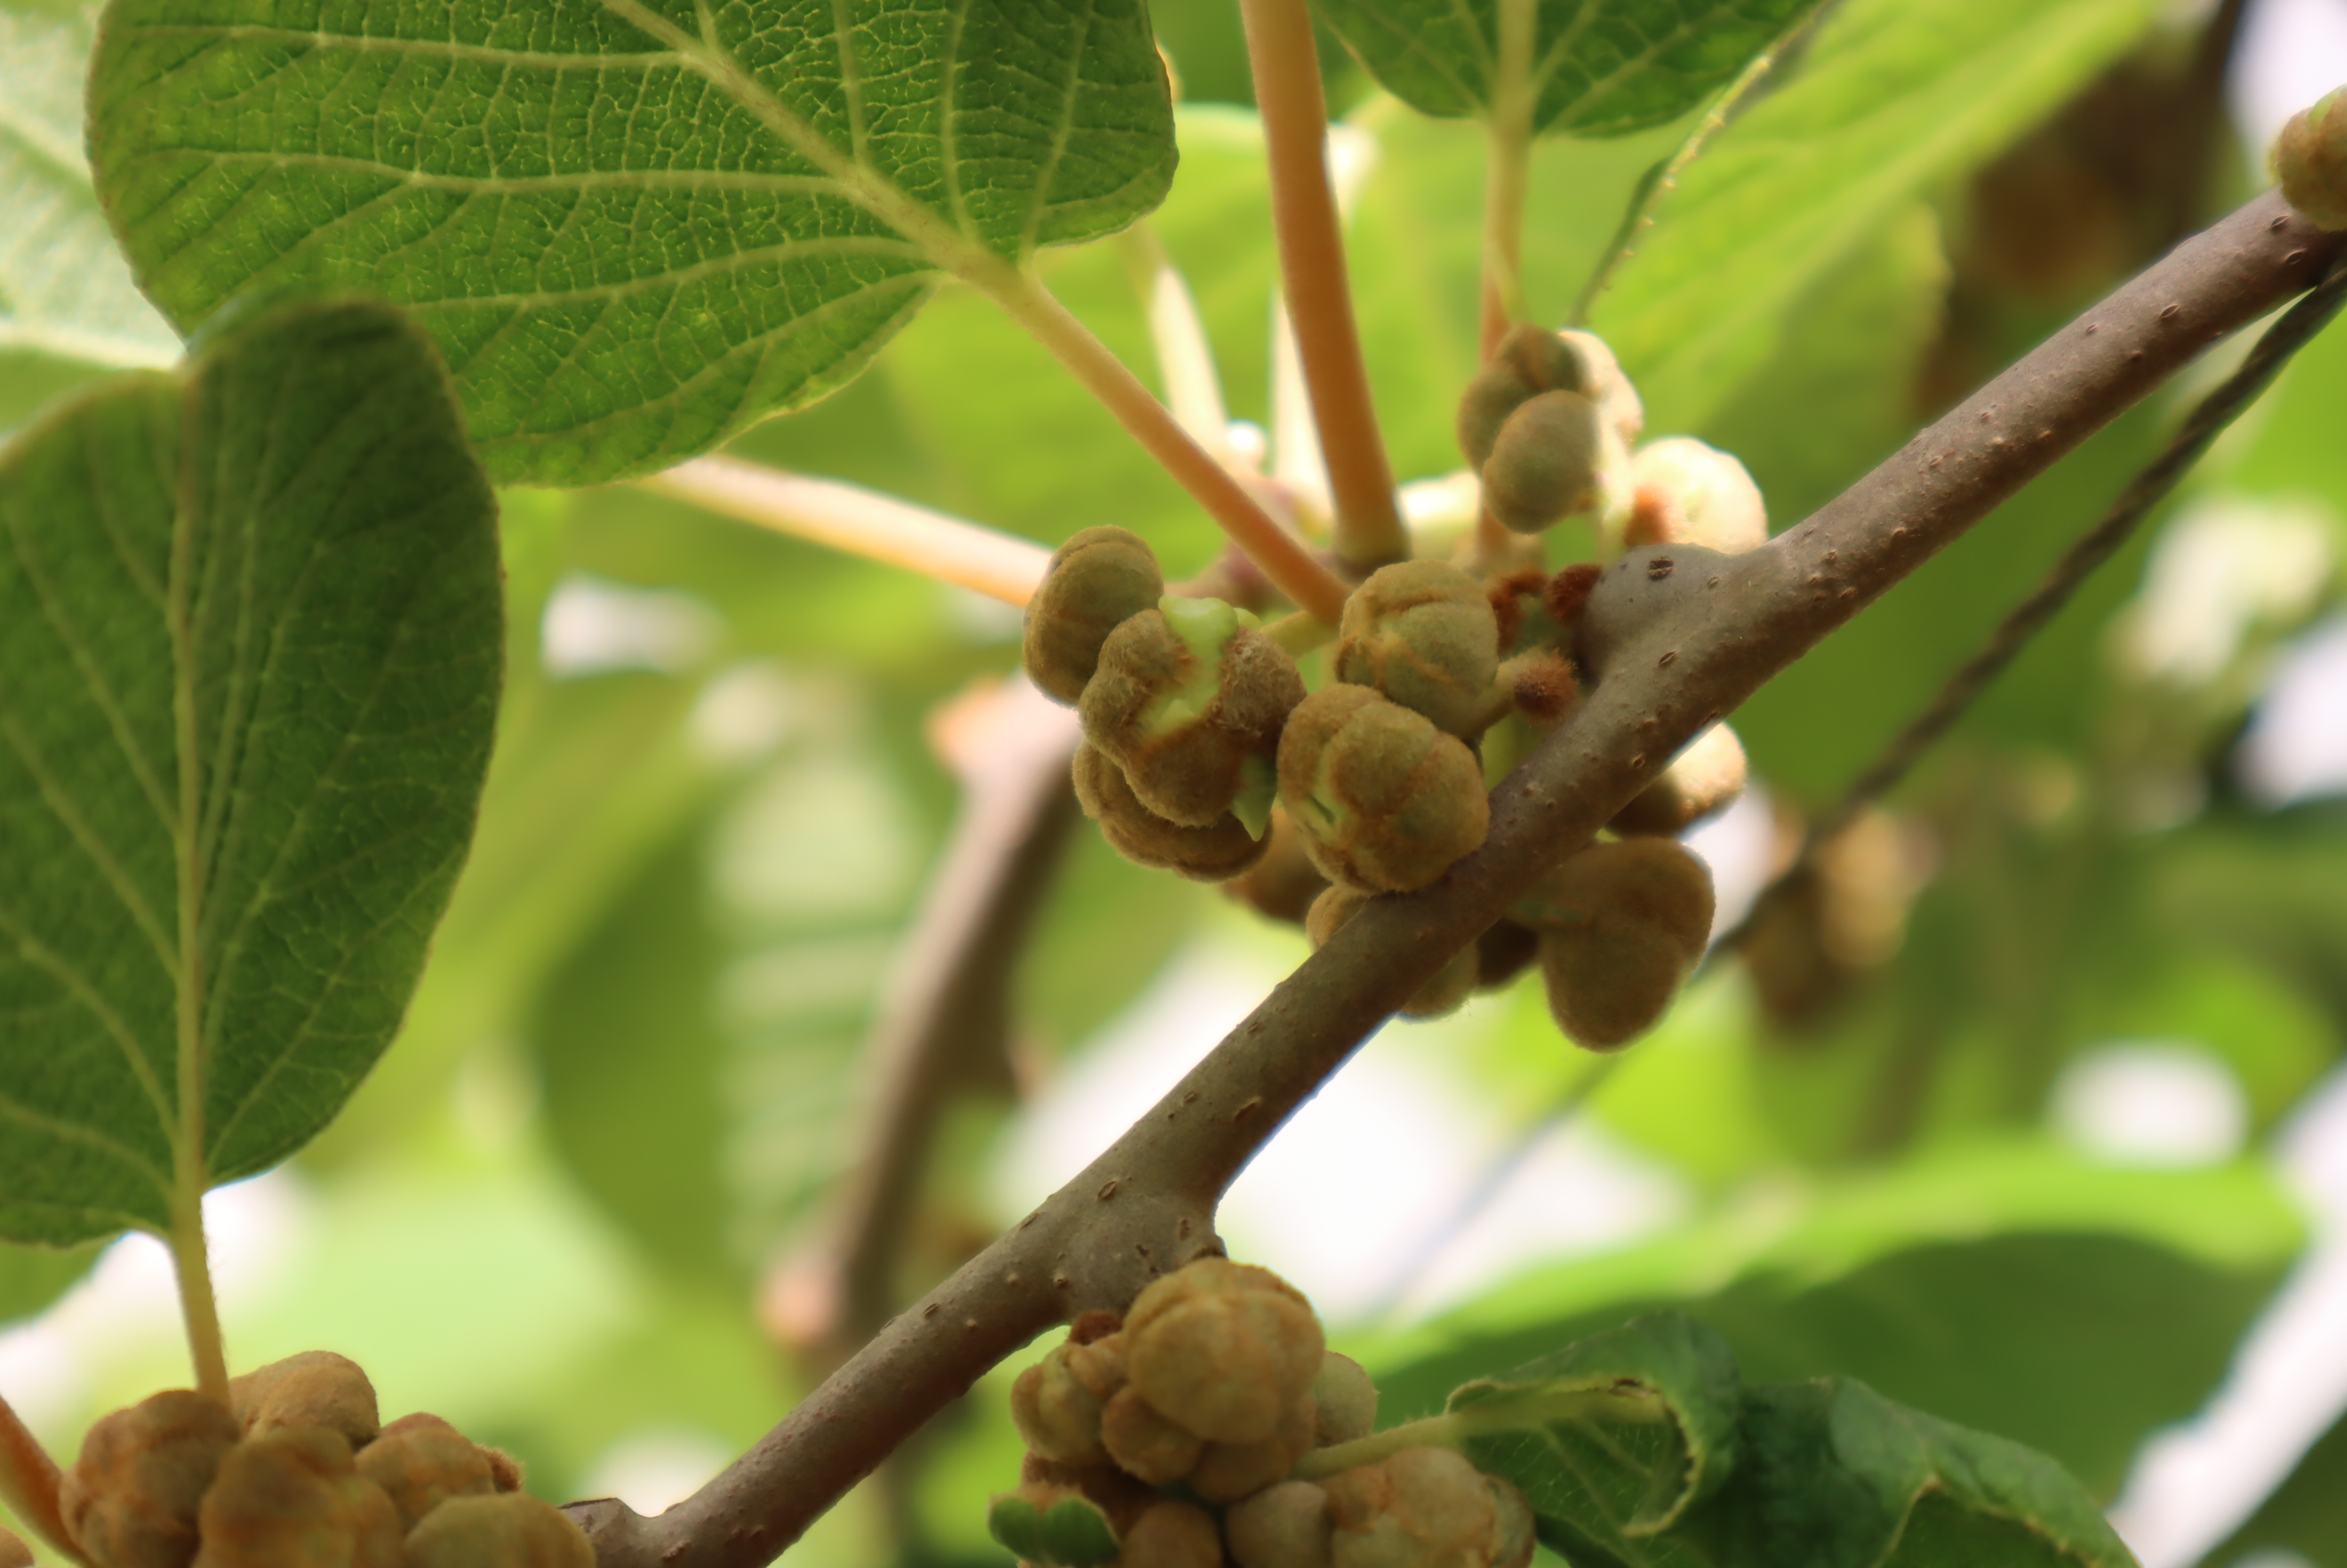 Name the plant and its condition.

kiwi, healthy
